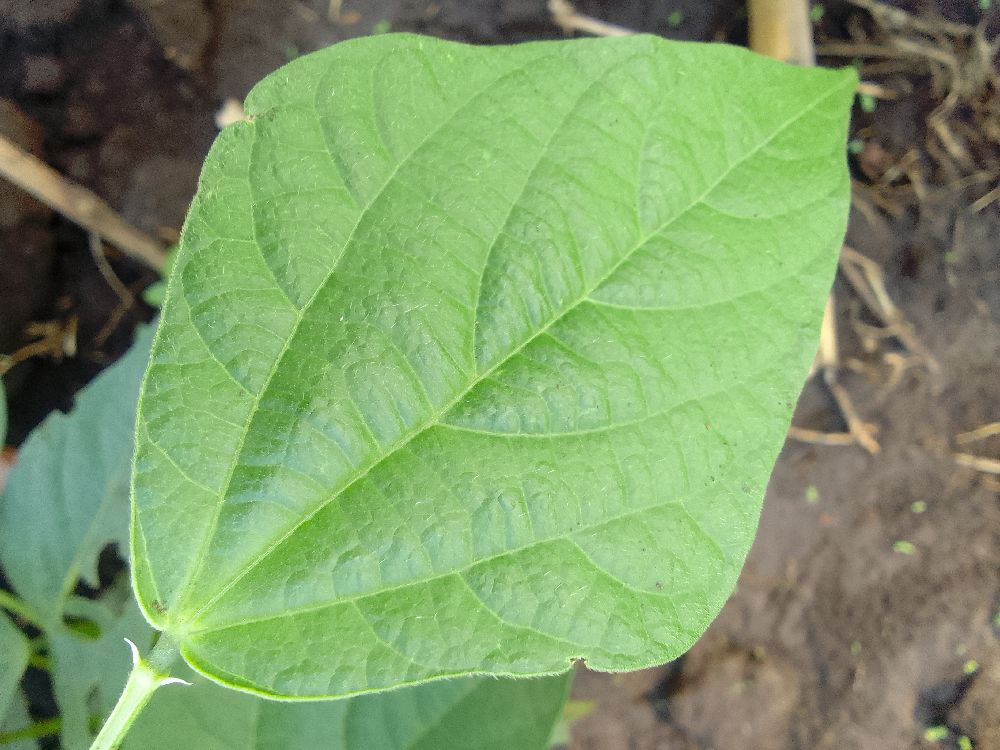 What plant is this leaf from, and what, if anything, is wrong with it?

common bean, healthy
